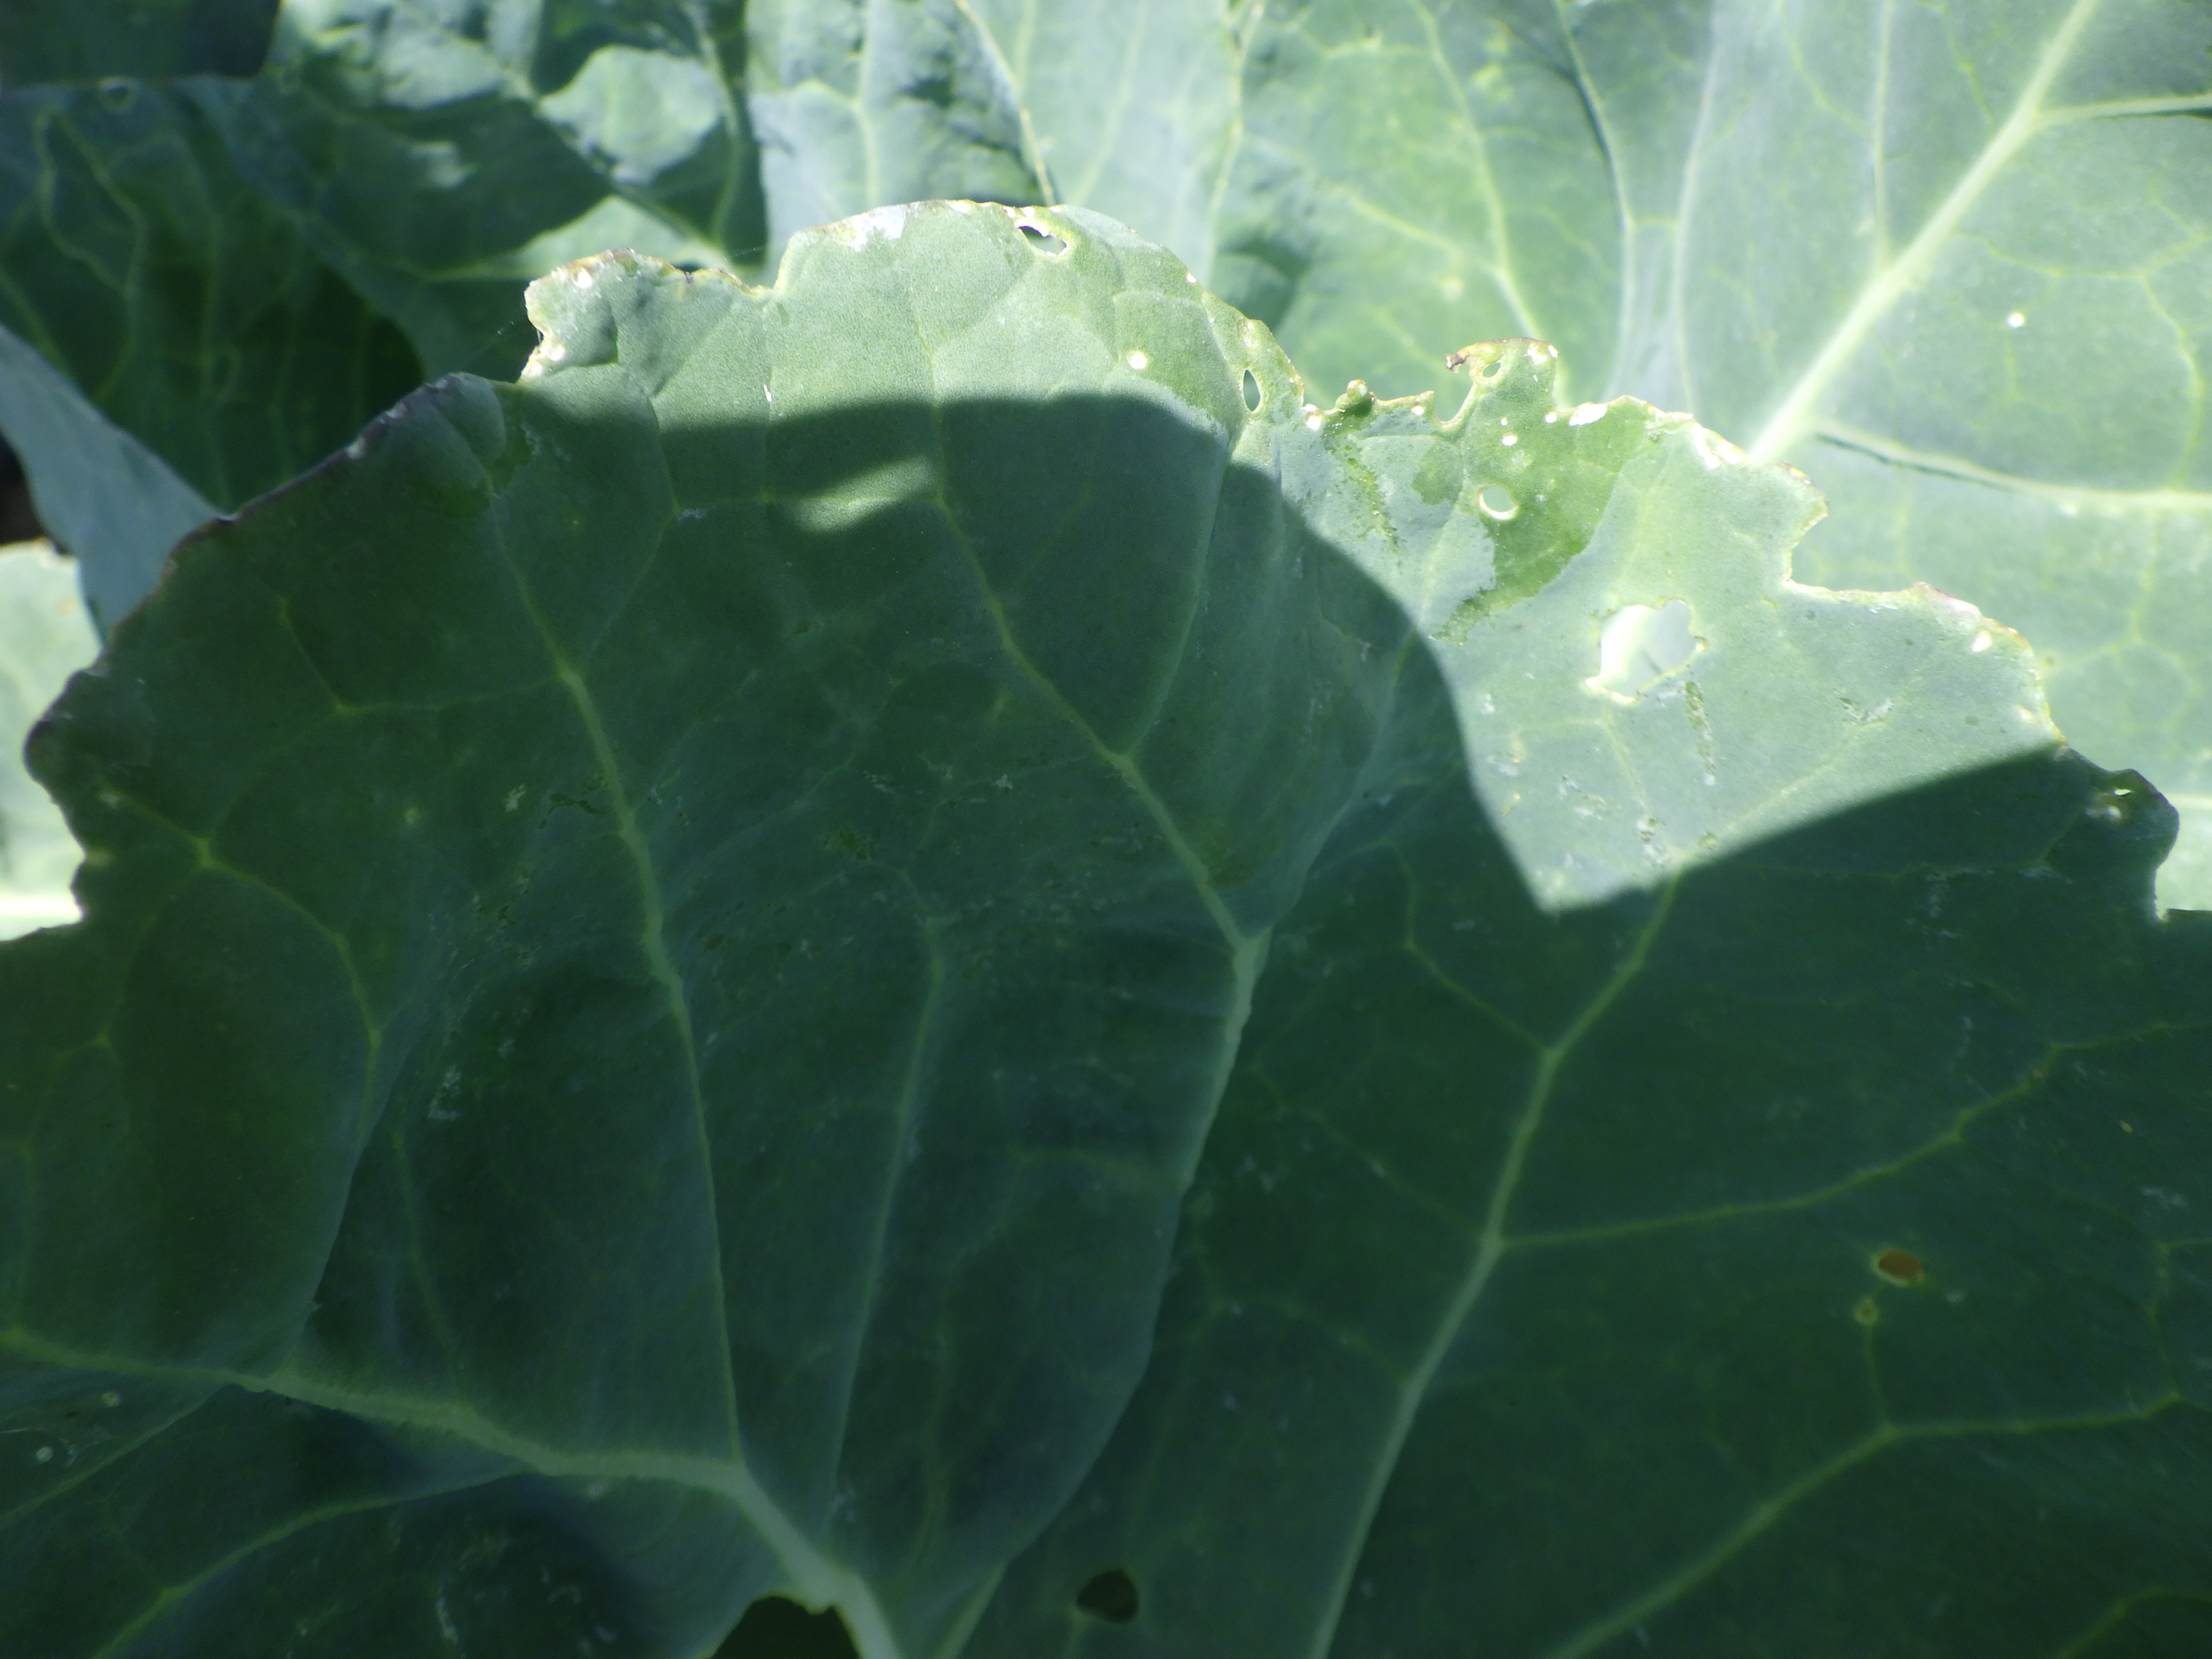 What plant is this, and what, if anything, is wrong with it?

cabbage, altica, phytophagous
